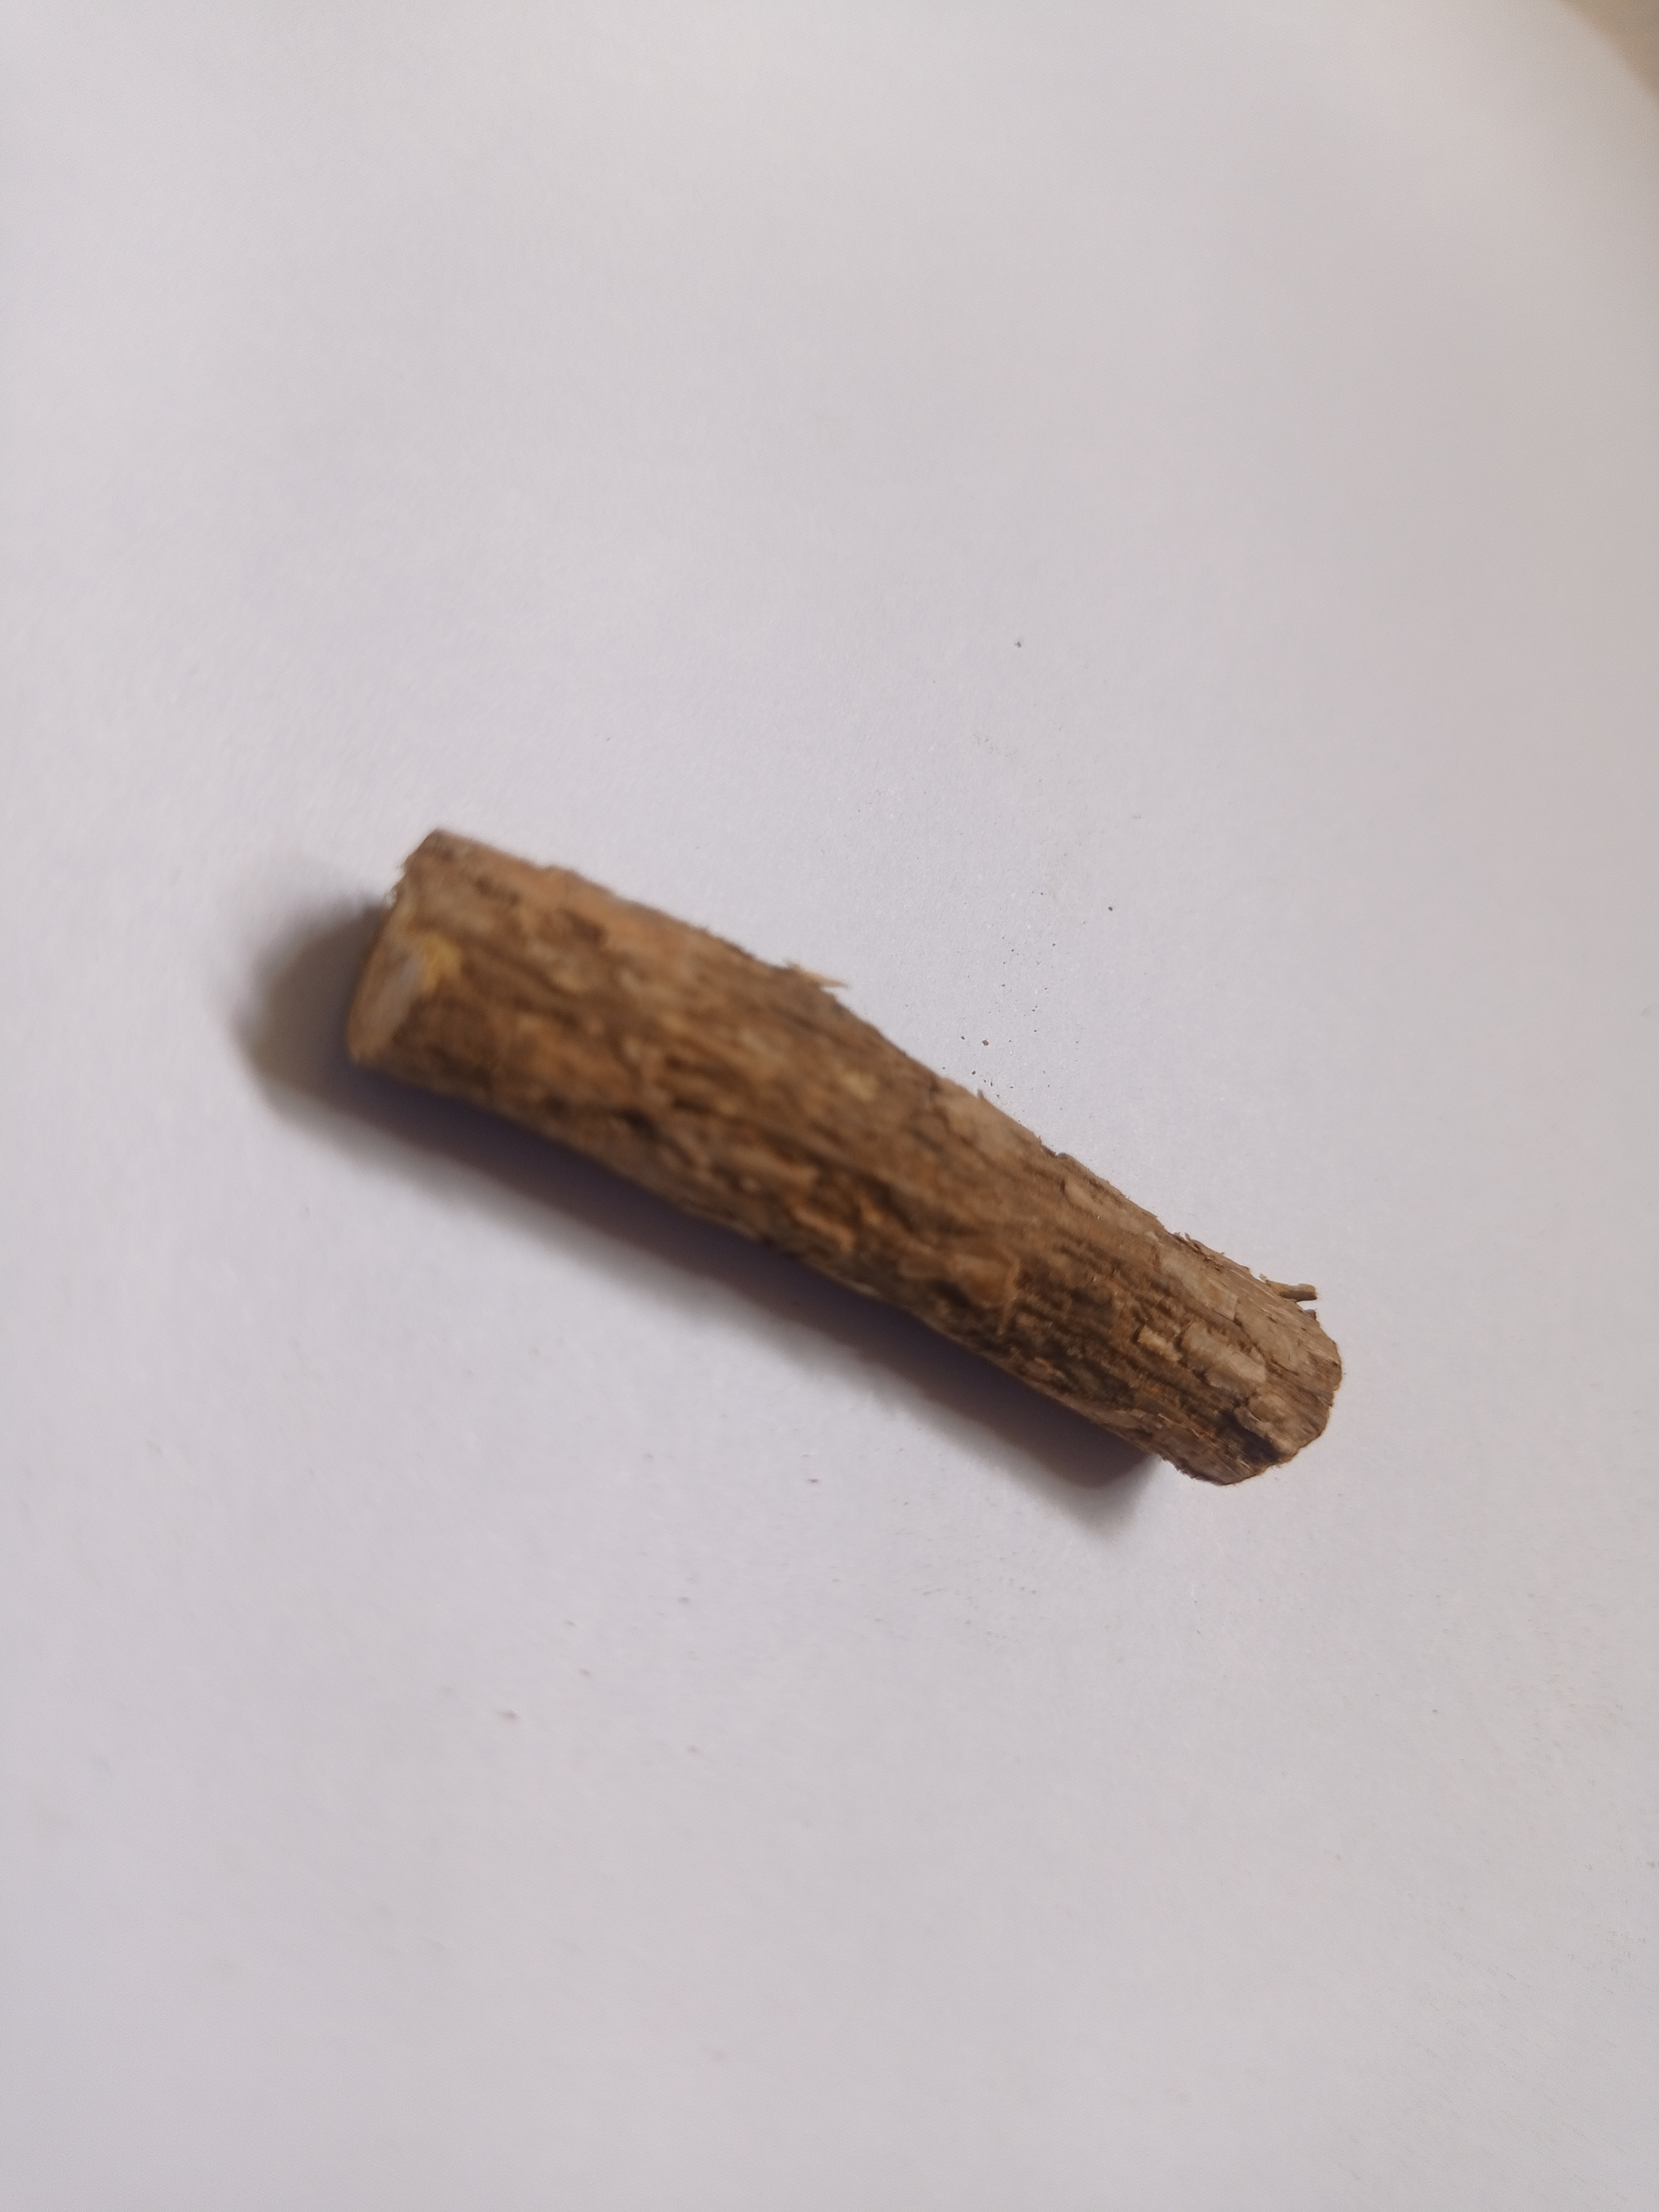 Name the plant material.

jesthamadh
